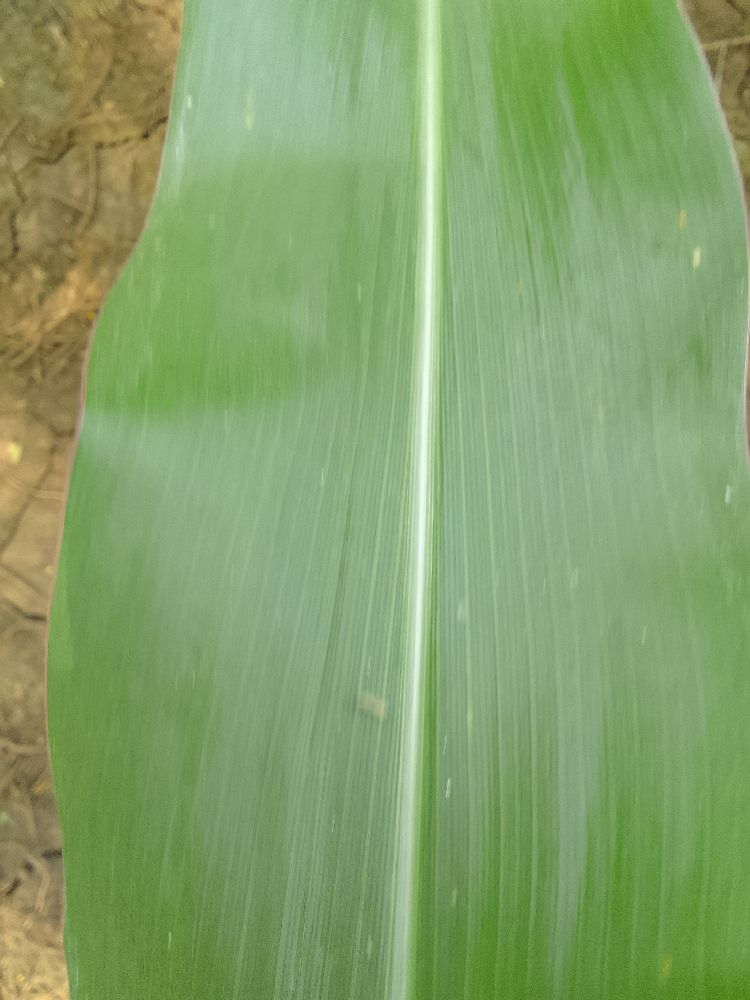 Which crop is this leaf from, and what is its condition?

maize, healthy
